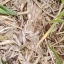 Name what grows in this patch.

grass
